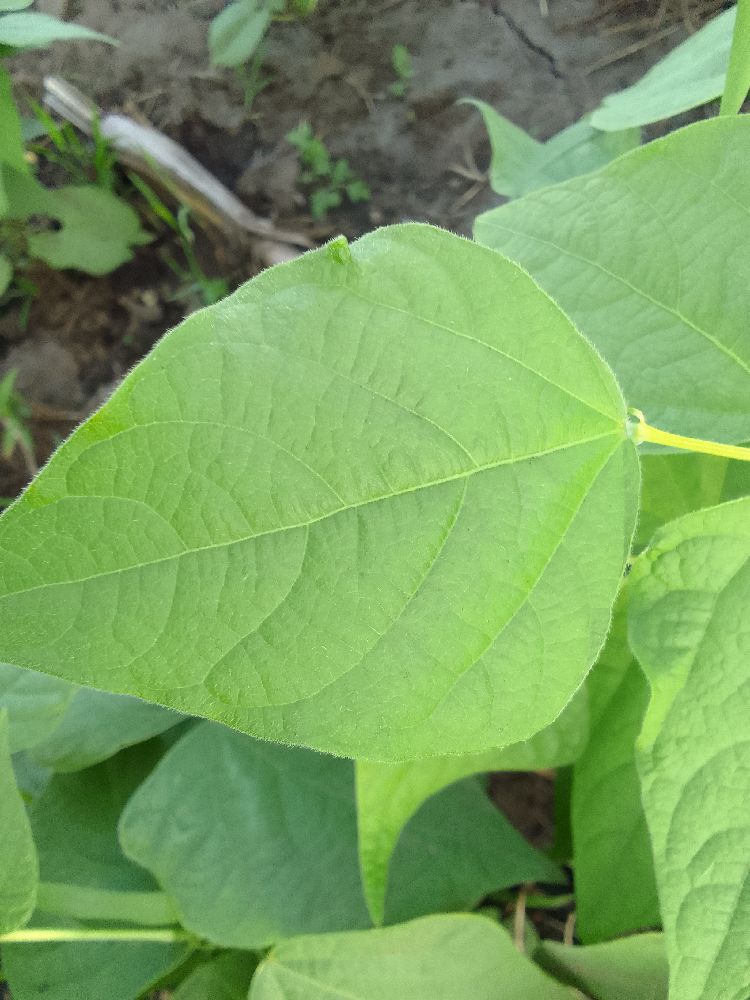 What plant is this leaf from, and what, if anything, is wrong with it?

common bean, healthy
